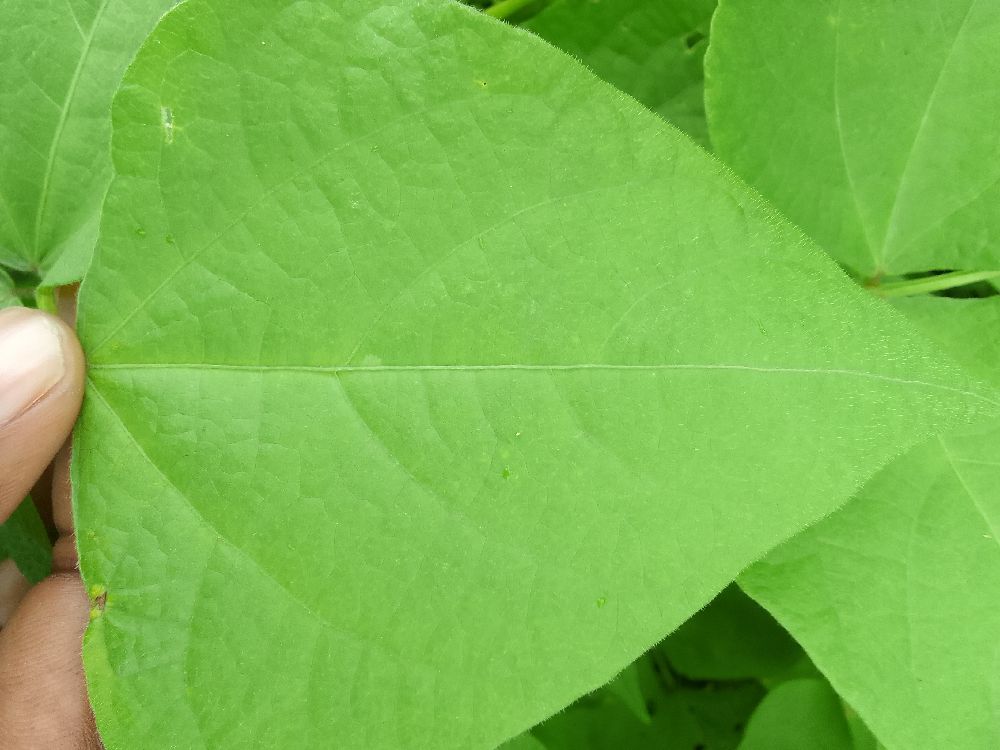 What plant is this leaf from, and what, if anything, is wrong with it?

common bean, healthy
